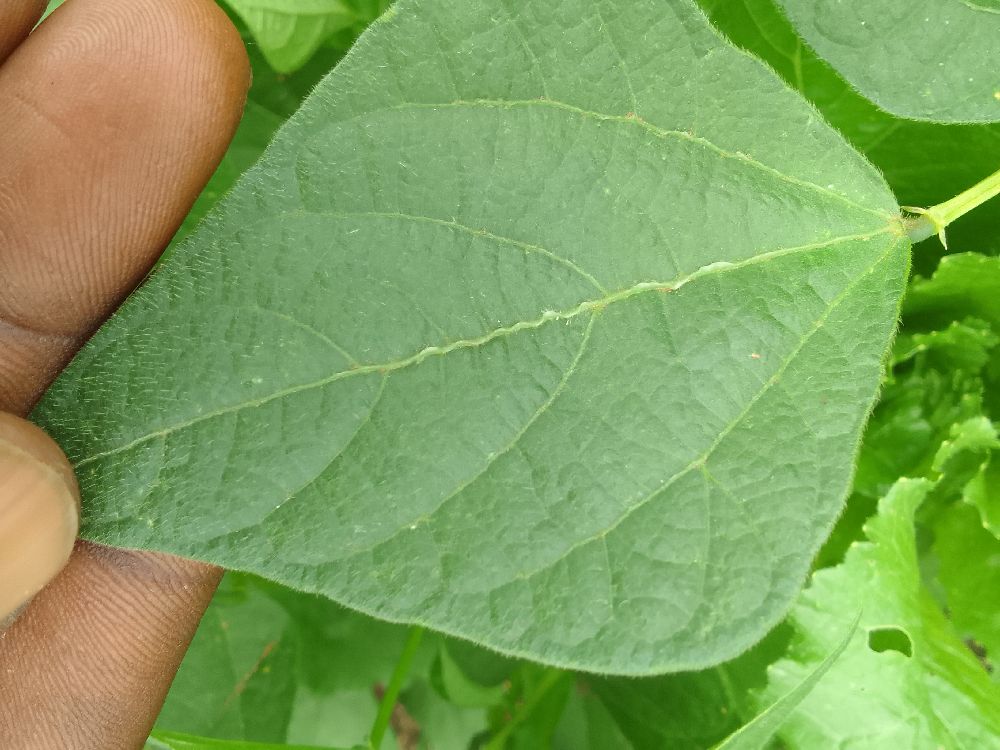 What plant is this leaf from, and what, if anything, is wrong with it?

common bean, healthy
